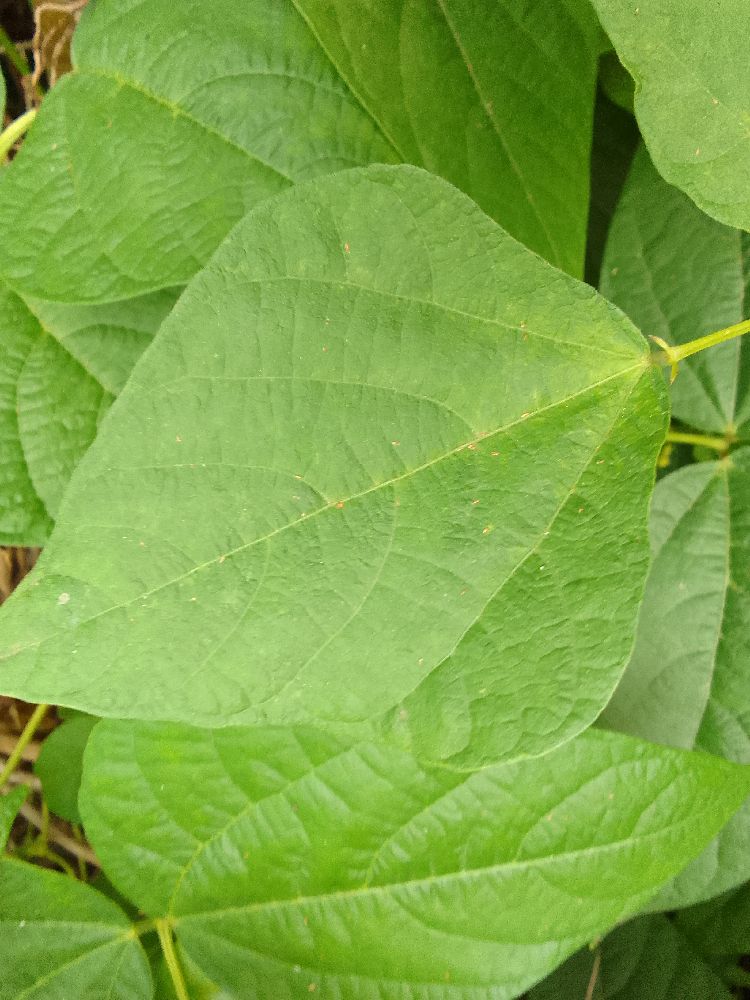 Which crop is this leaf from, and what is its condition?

common bean, healthy
